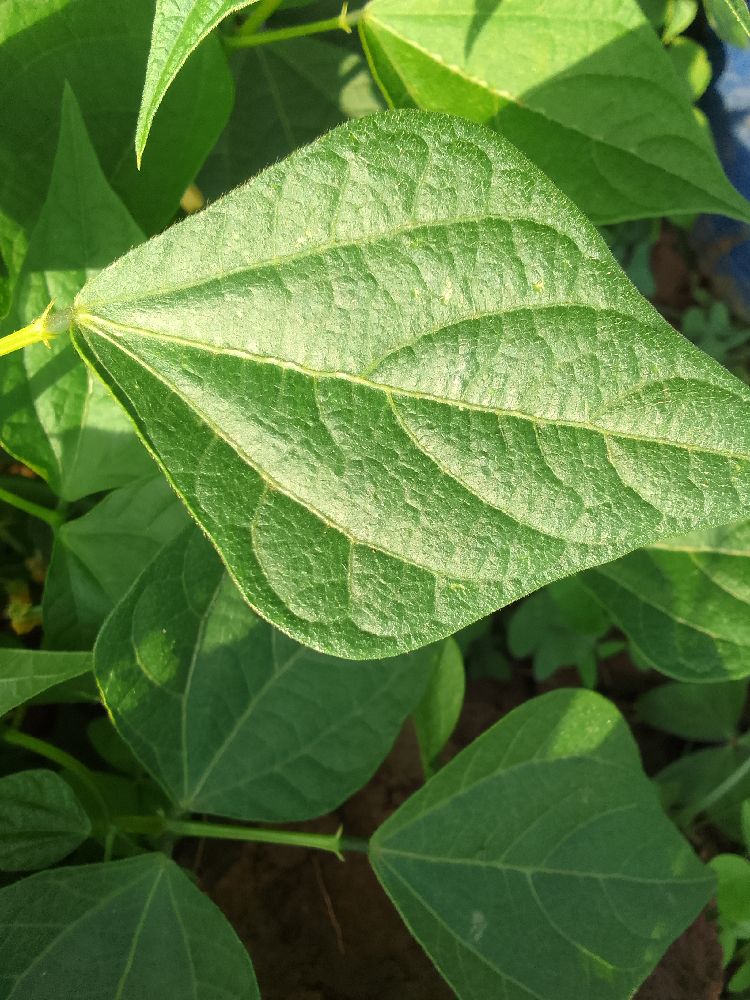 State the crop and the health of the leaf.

common bean, healthy
